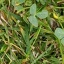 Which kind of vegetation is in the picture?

unstructured weed
